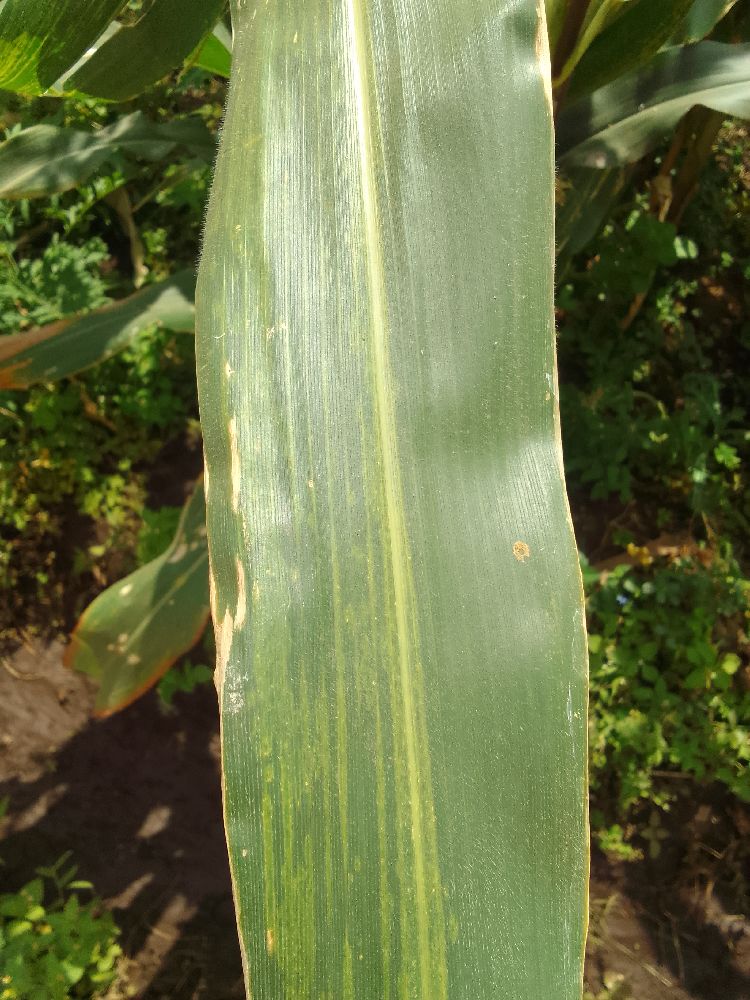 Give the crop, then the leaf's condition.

maize, maize lethal necrosis
